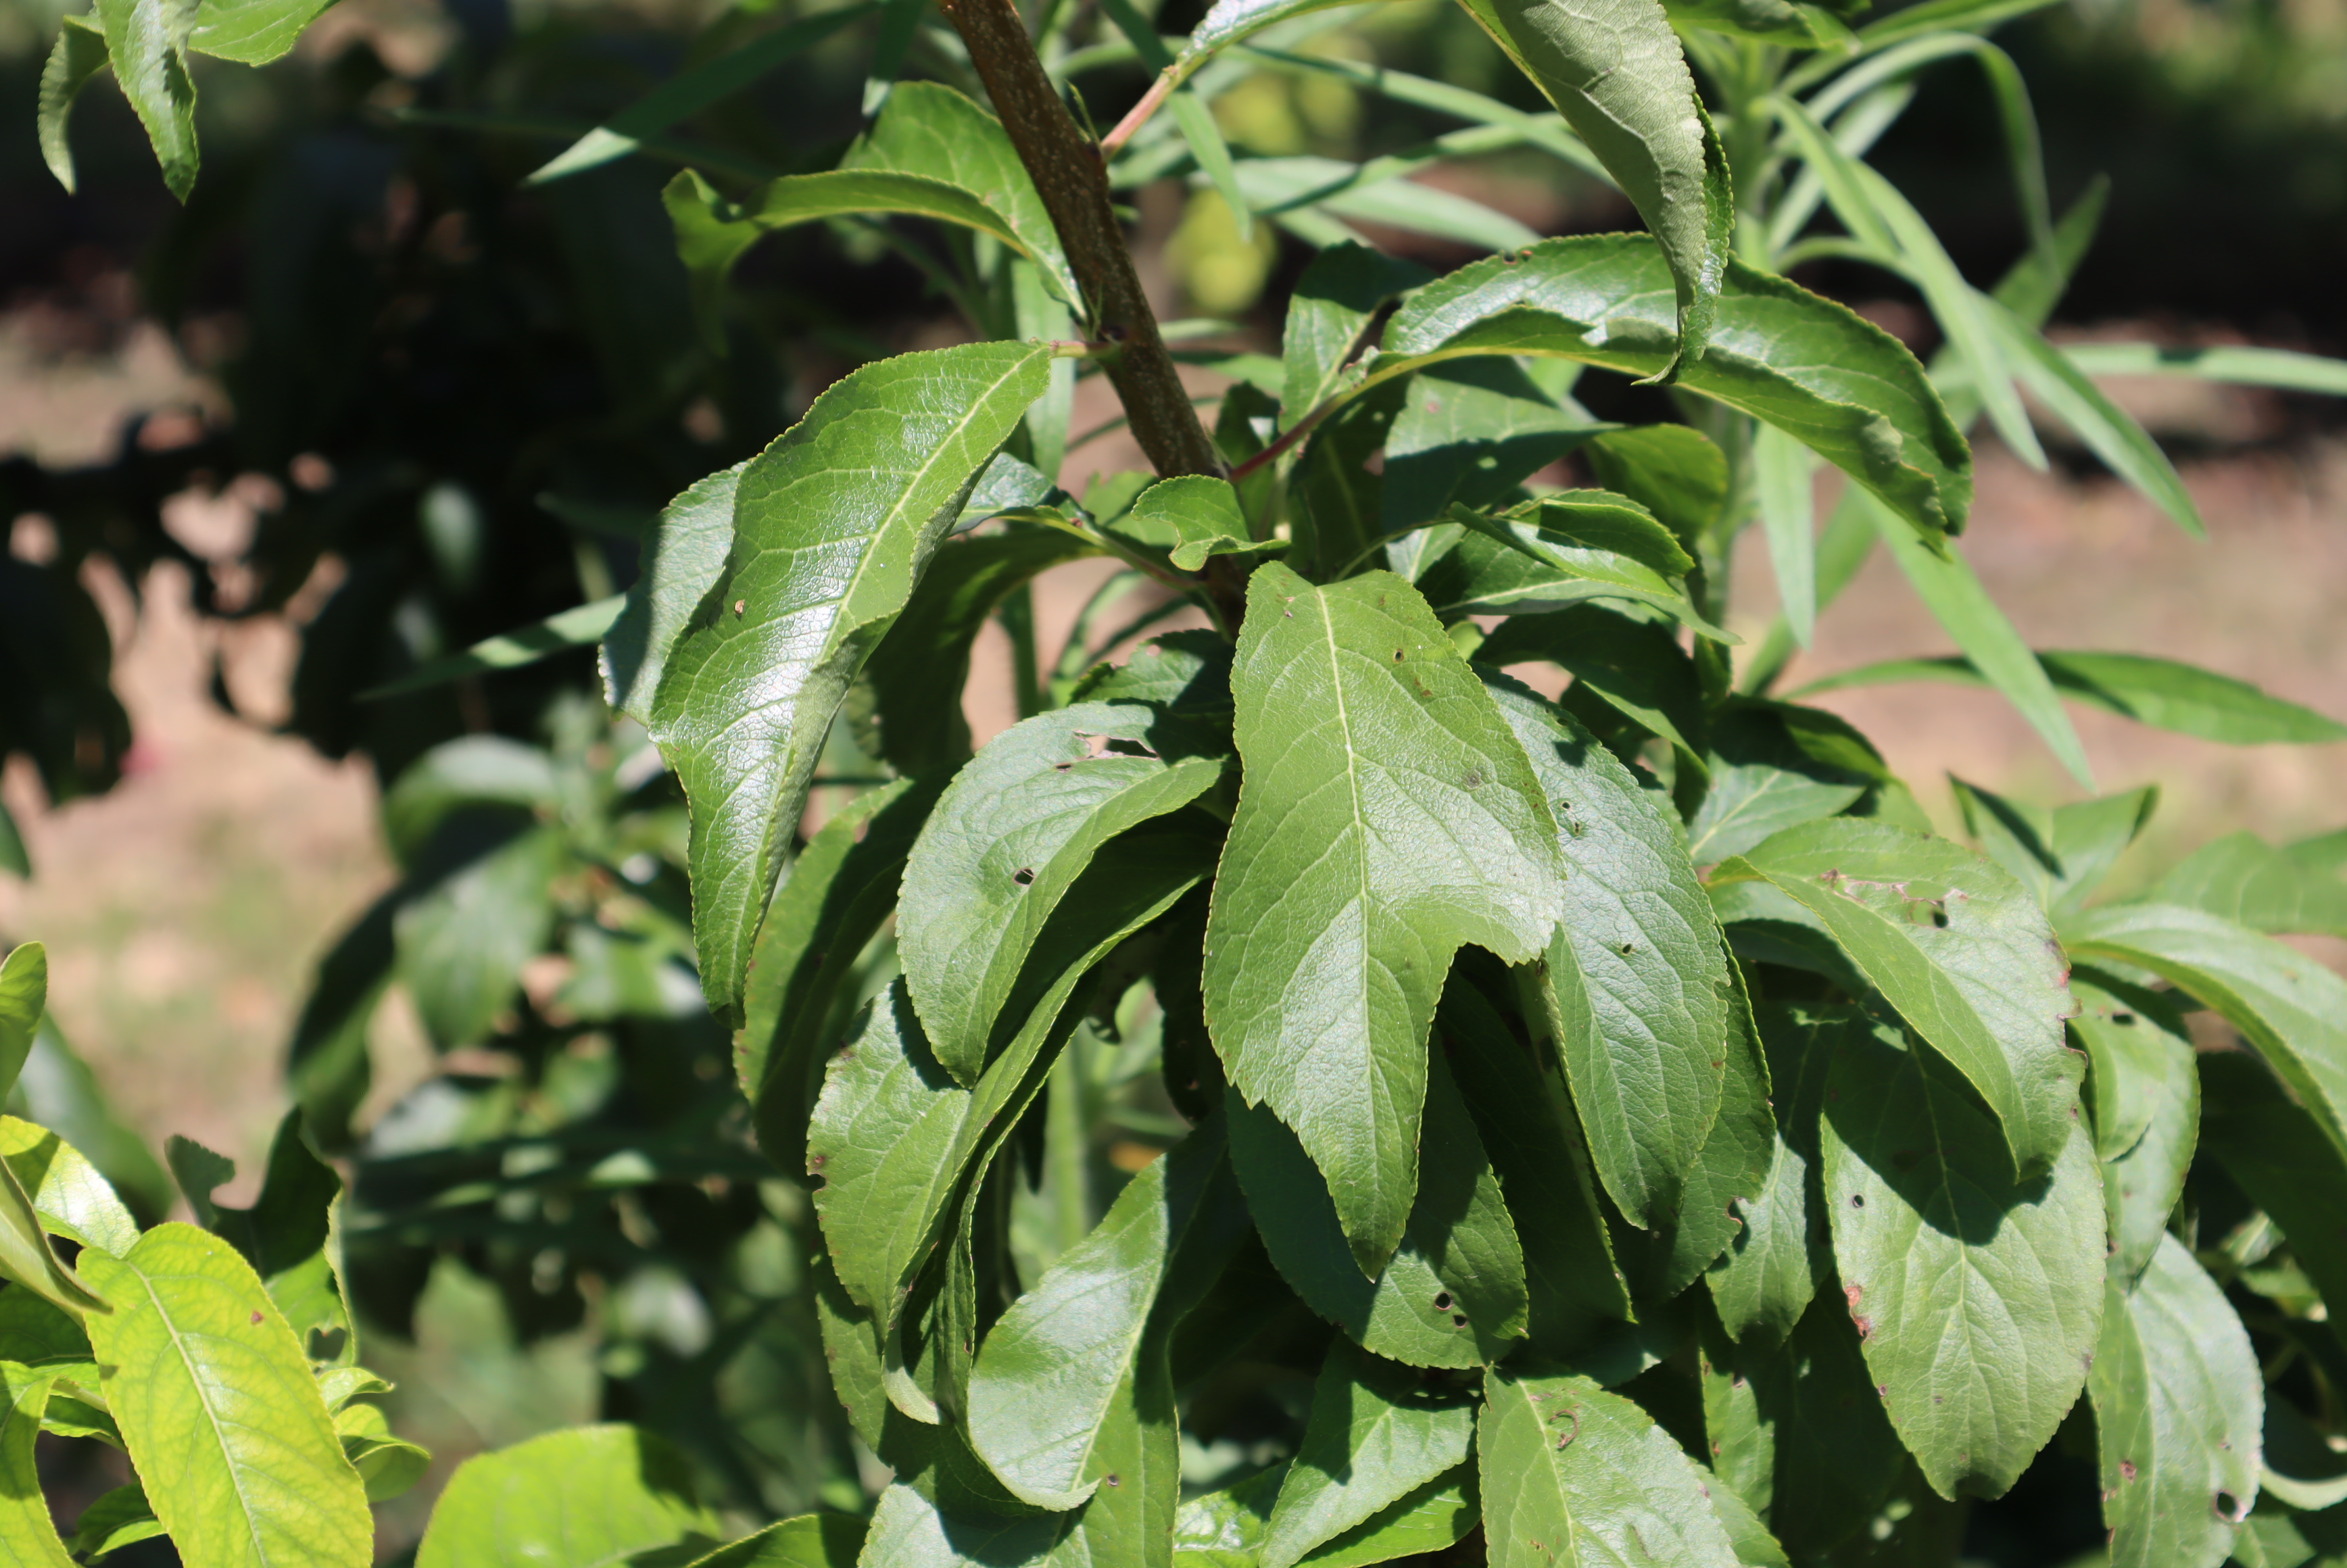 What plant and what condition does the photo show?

plum, mechanical damage, shot hole disease
